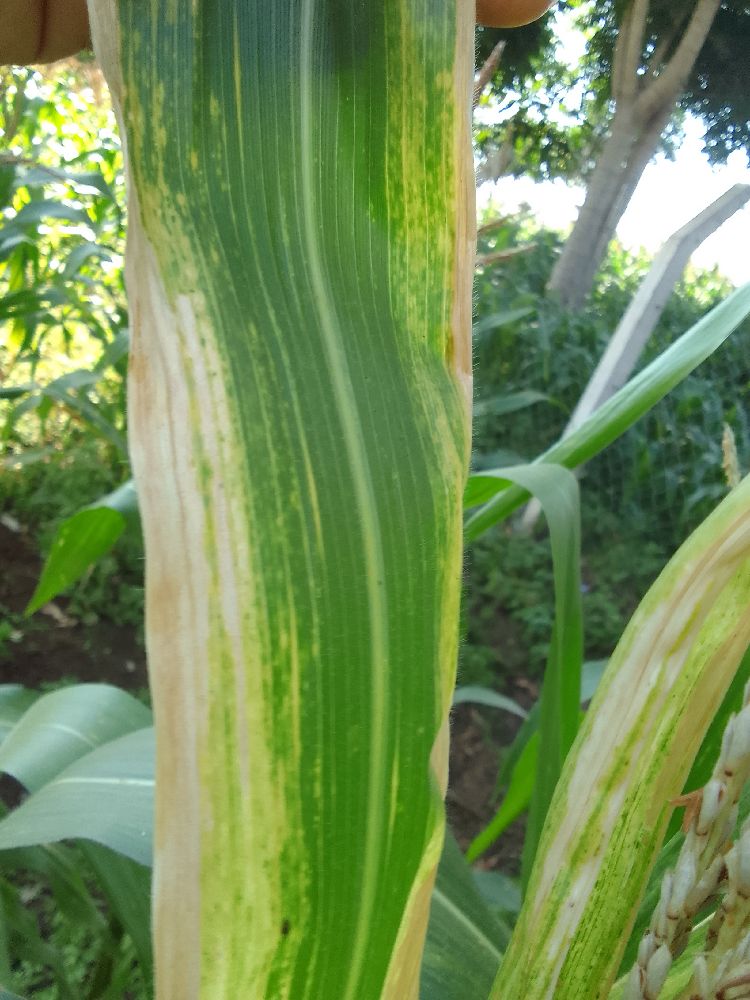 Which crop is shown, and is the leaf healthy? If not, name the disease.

maize, maize lethal necrosis
